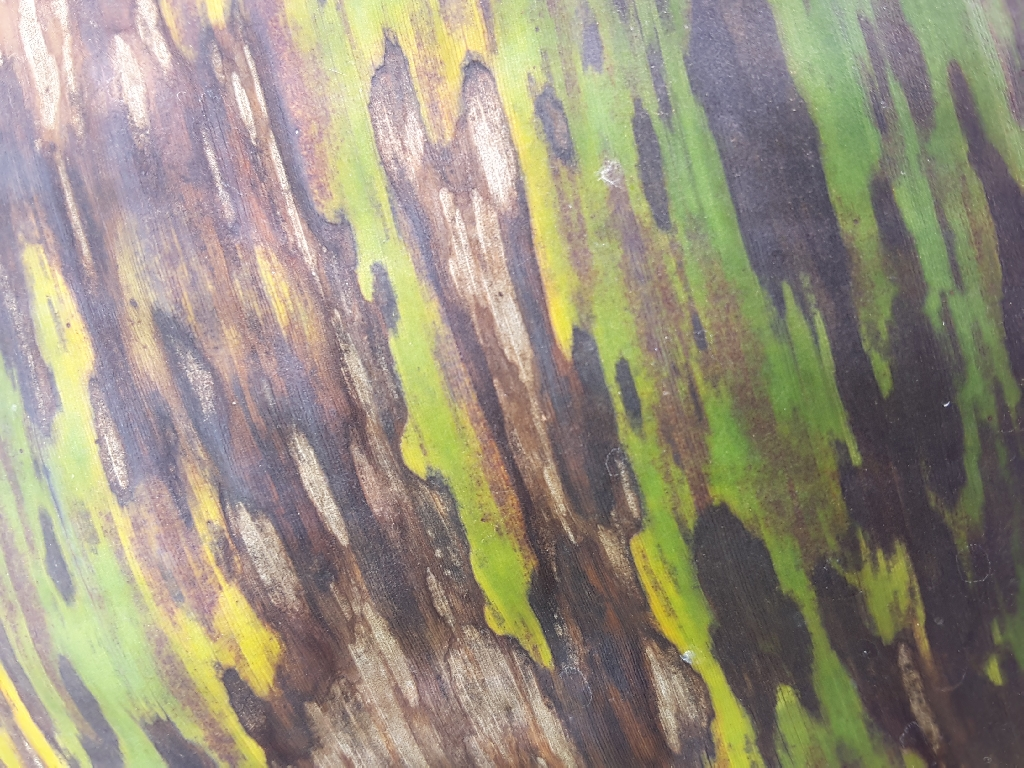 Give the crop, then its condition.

banana, black sigatoka
